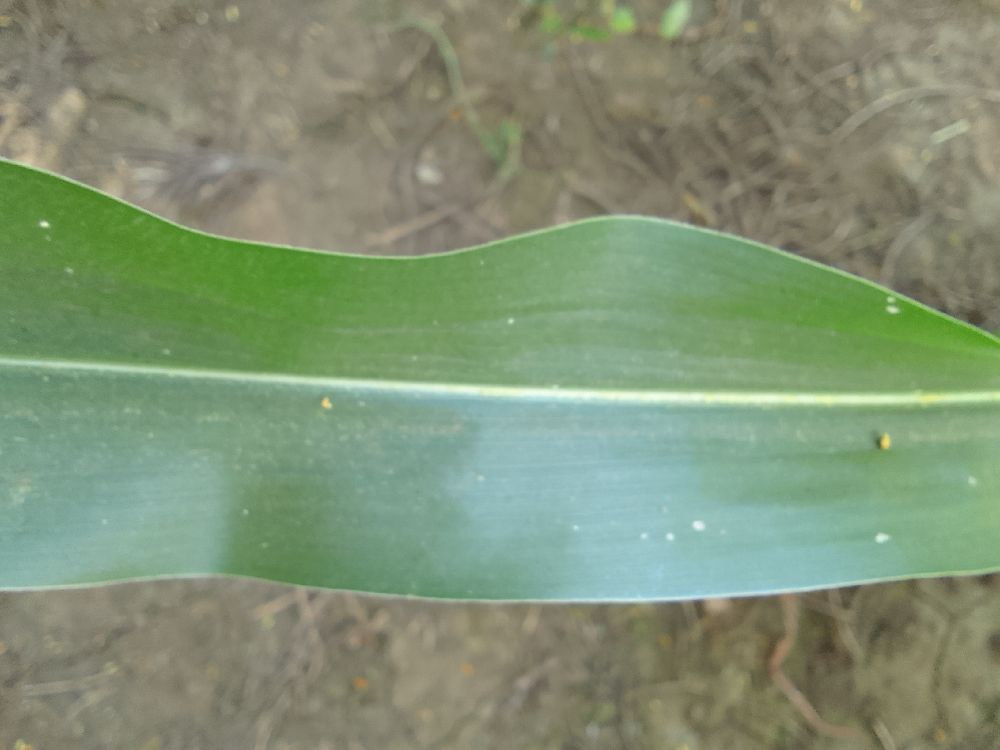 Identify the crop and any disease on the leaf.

maize, healthy
